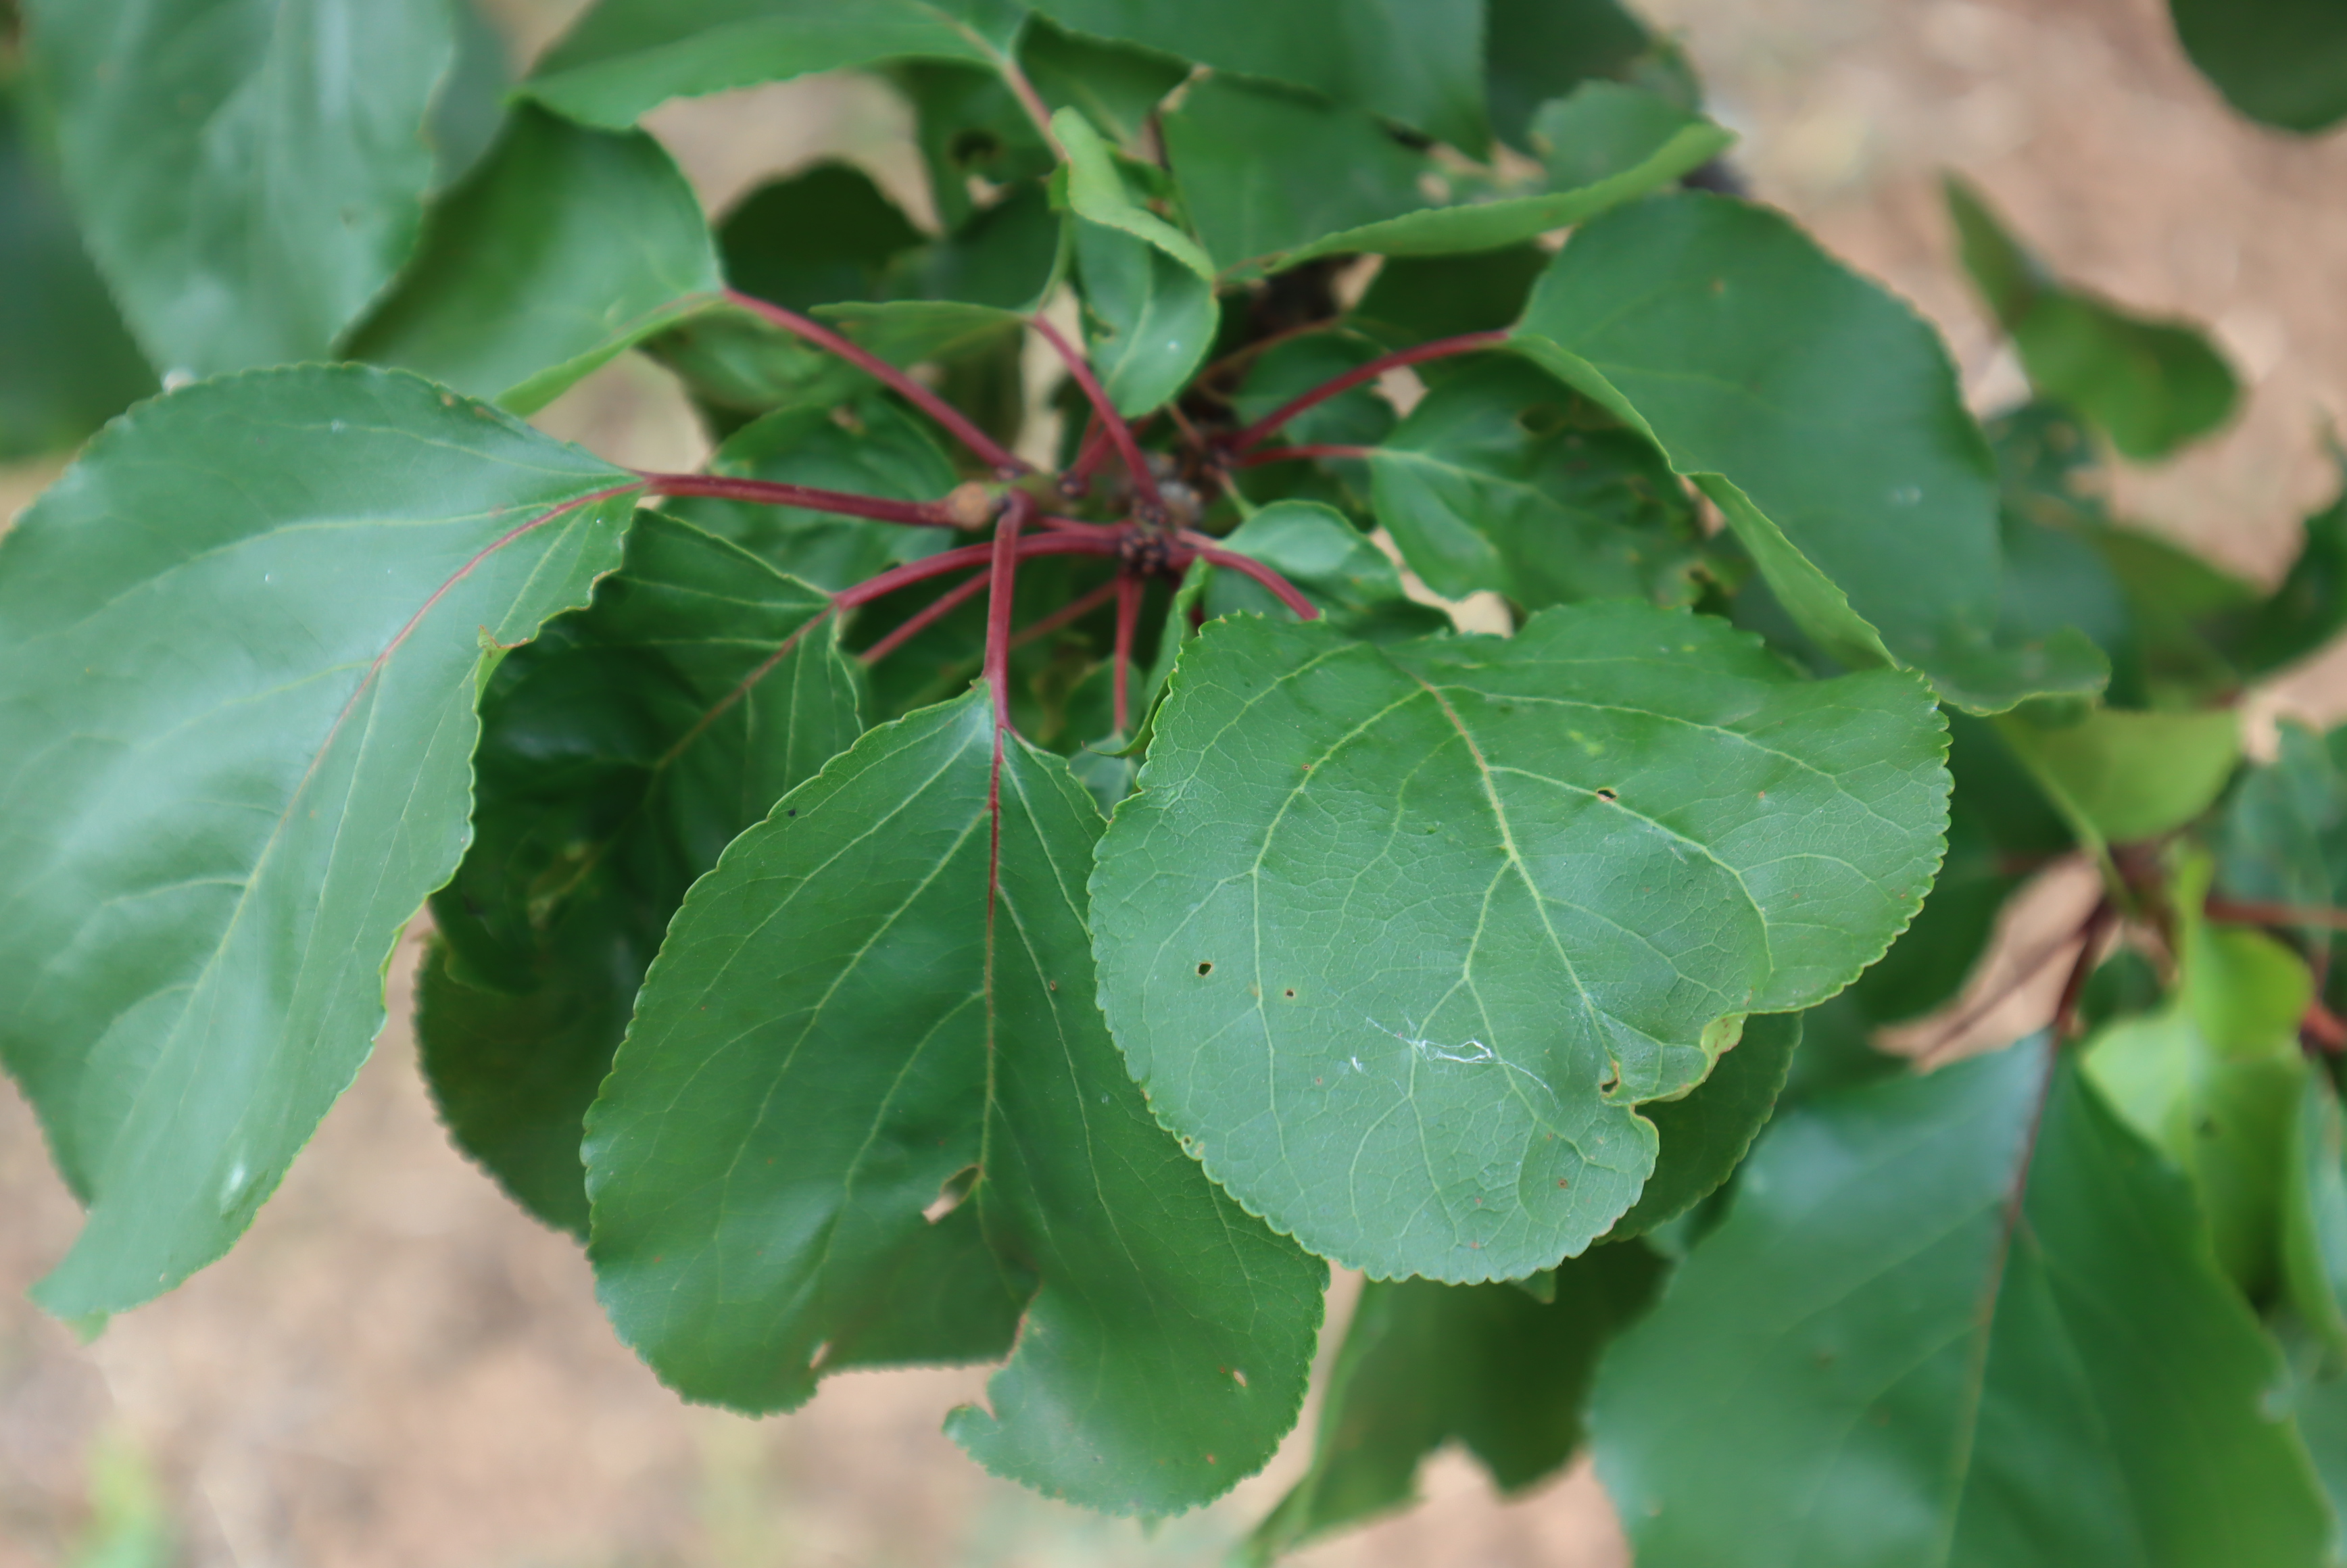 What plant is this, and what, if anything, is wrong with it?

apricot, aphids, shot hole disease
